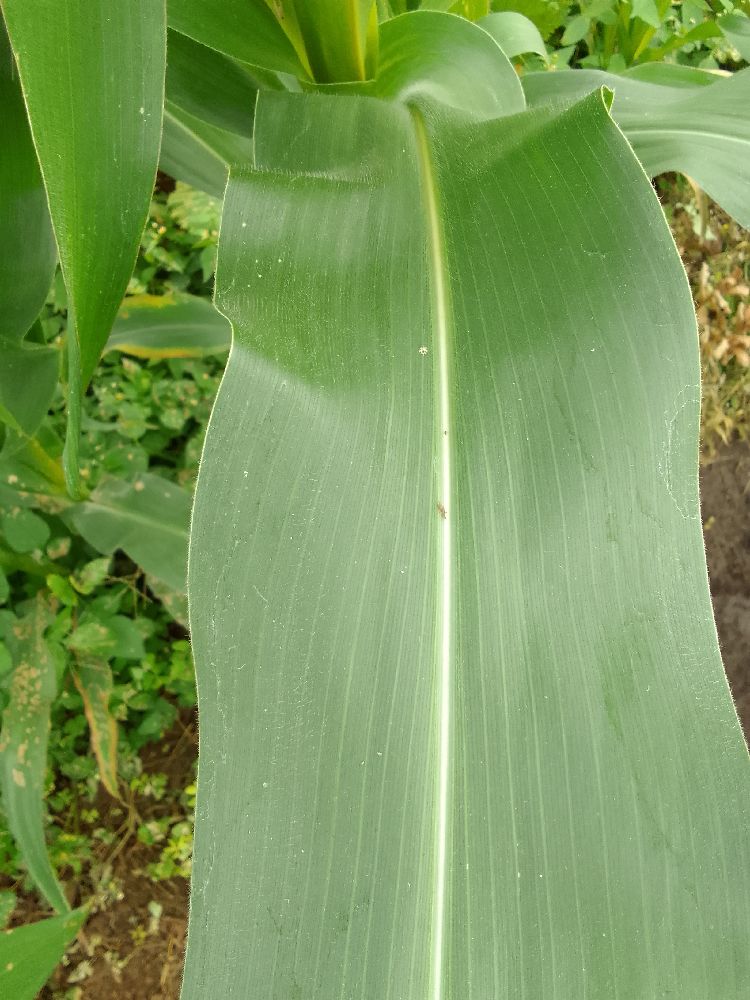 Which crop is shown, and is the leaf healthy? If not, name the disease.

maize, healthy
